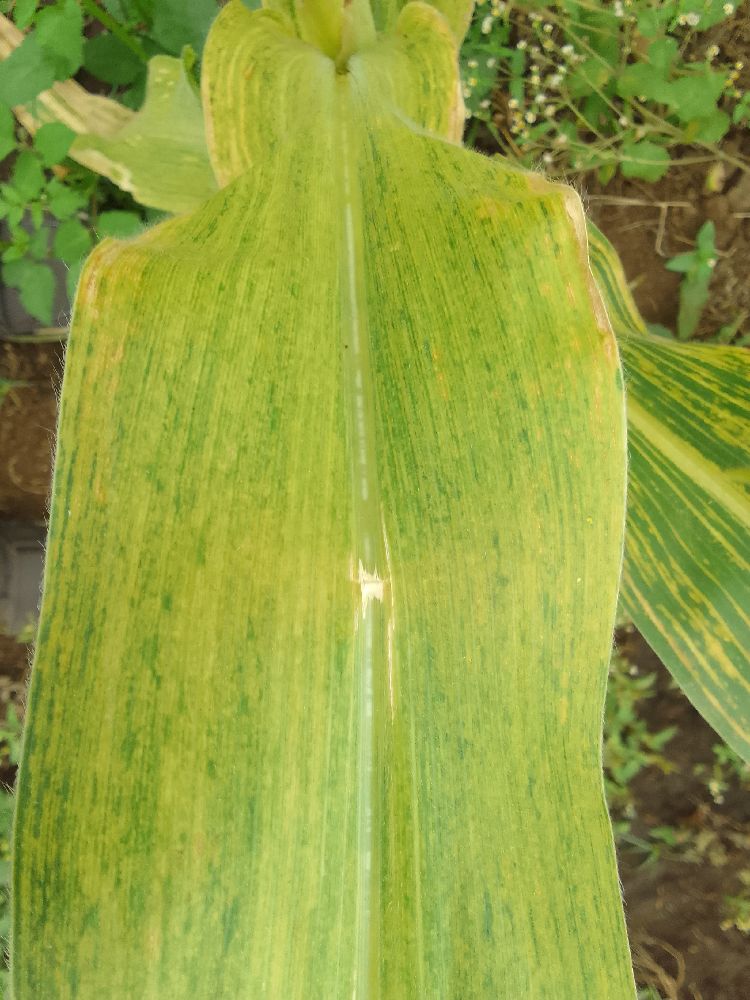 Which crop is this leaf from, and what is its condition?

maize, maize lethal necrosis
